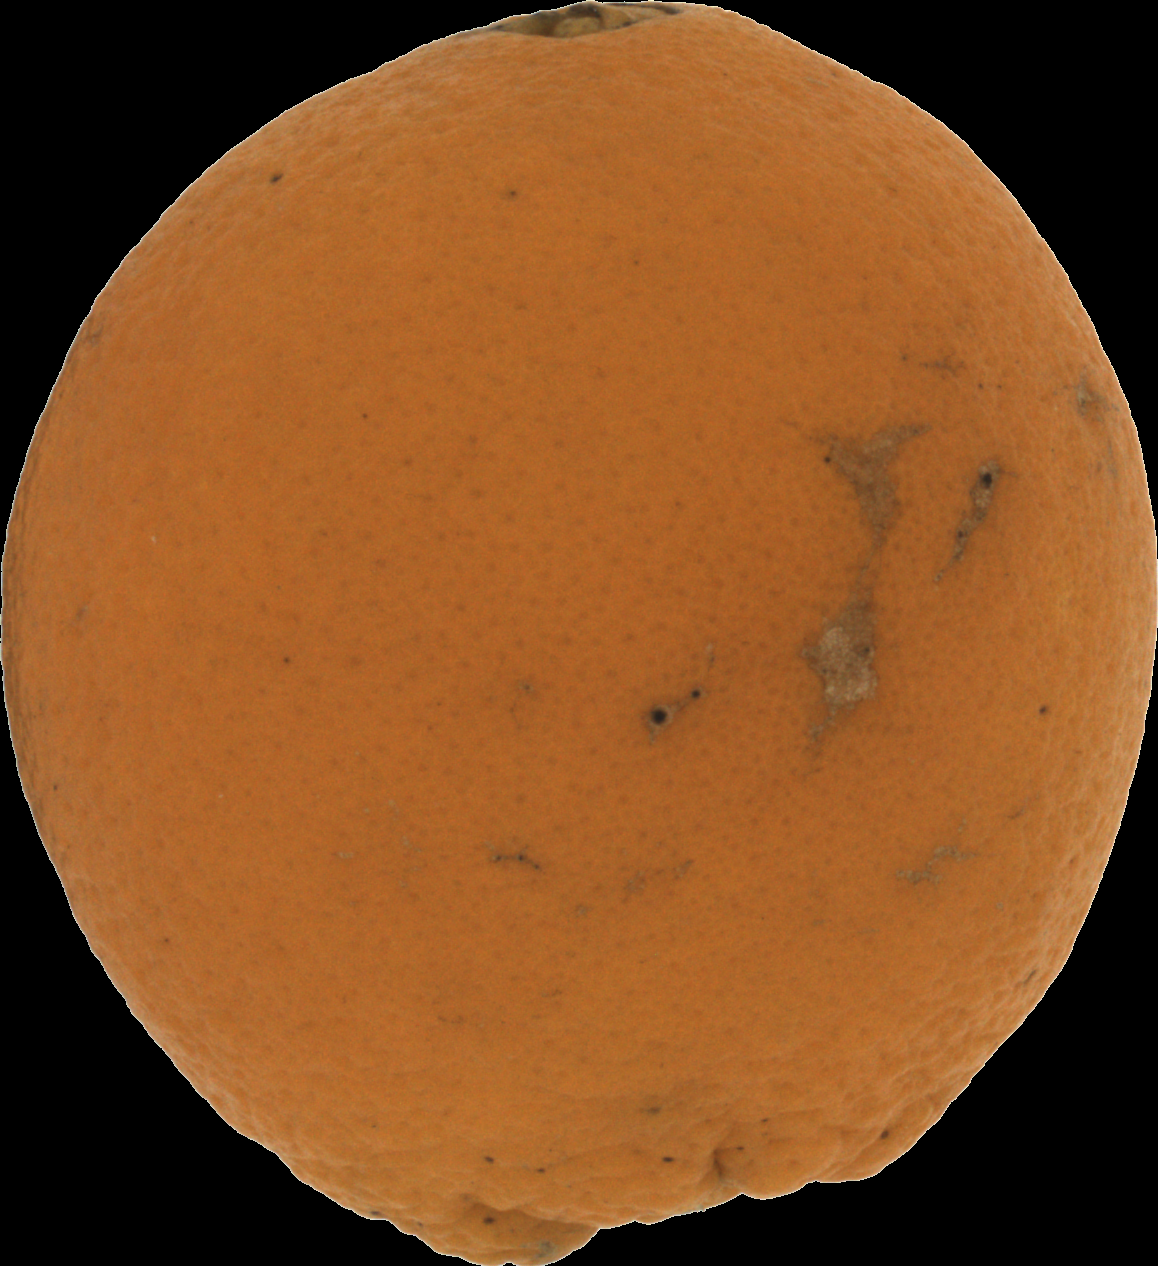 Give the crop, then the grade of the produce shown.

orange, bad
